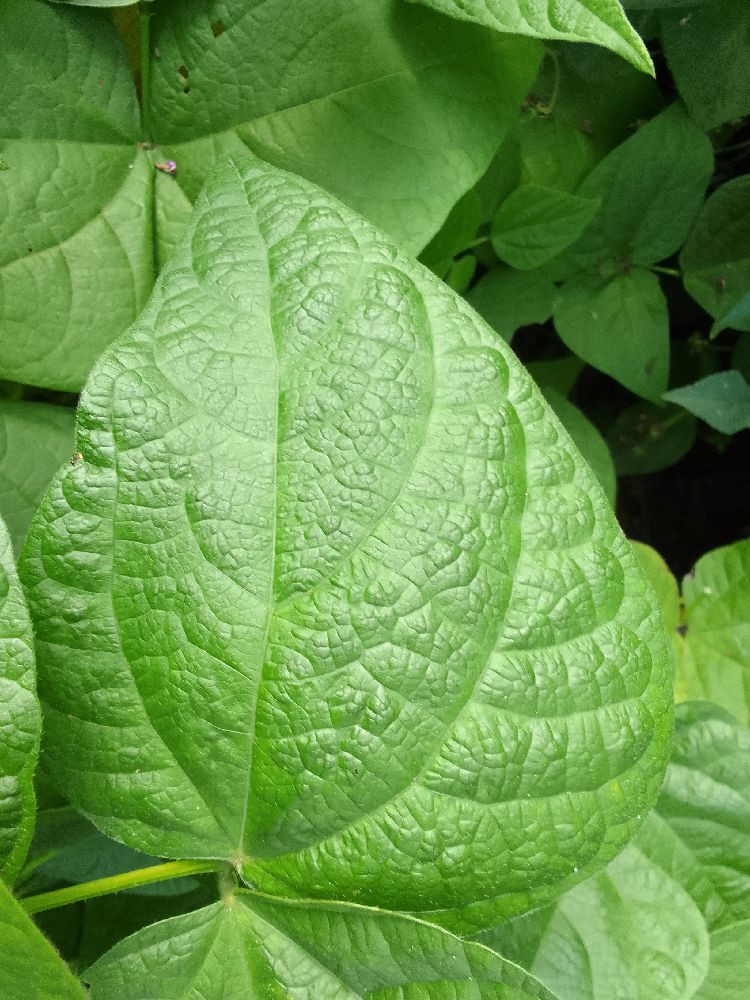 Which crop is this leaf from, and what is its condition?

common bean, healthy
